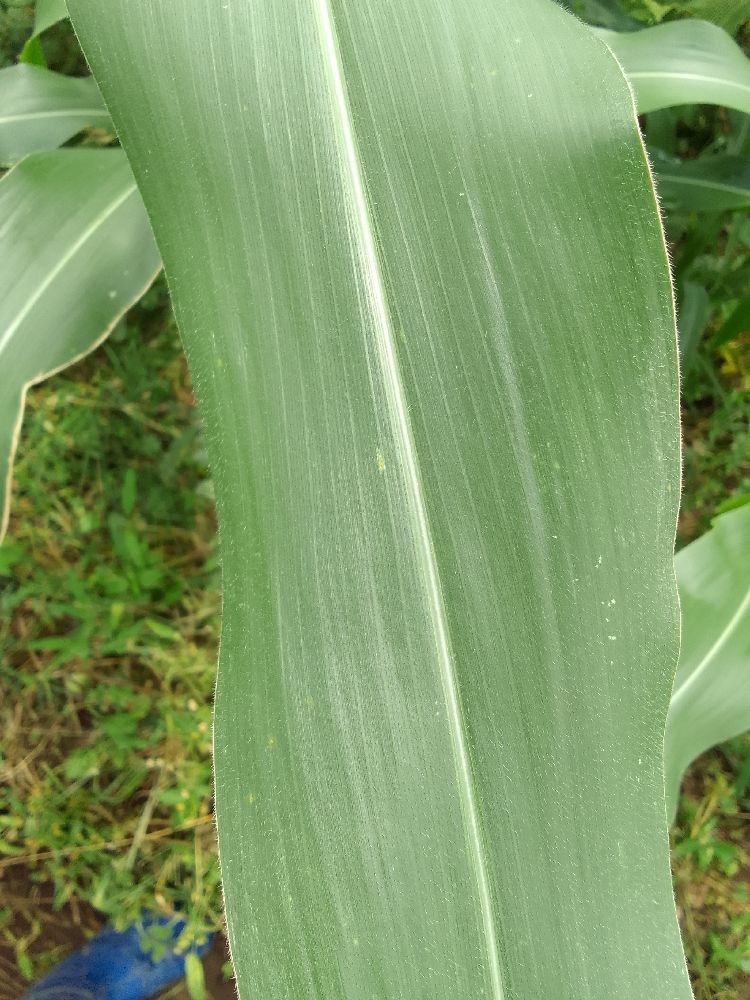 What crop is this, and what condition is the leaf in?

maize, healthy
